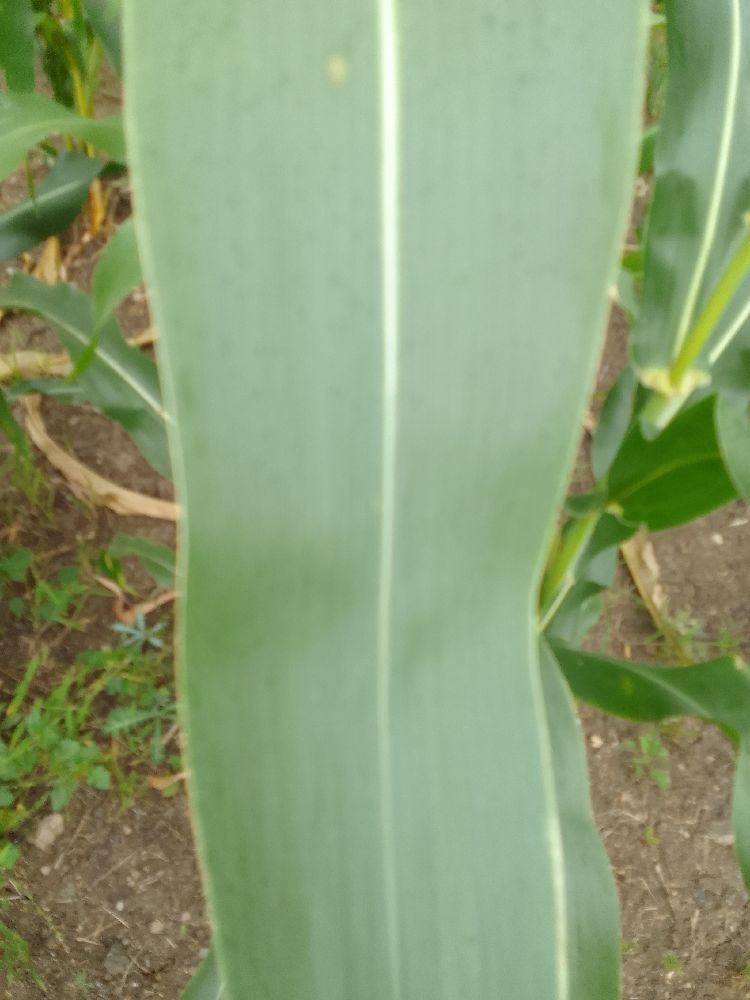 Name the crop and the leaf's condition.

maize, healthy
